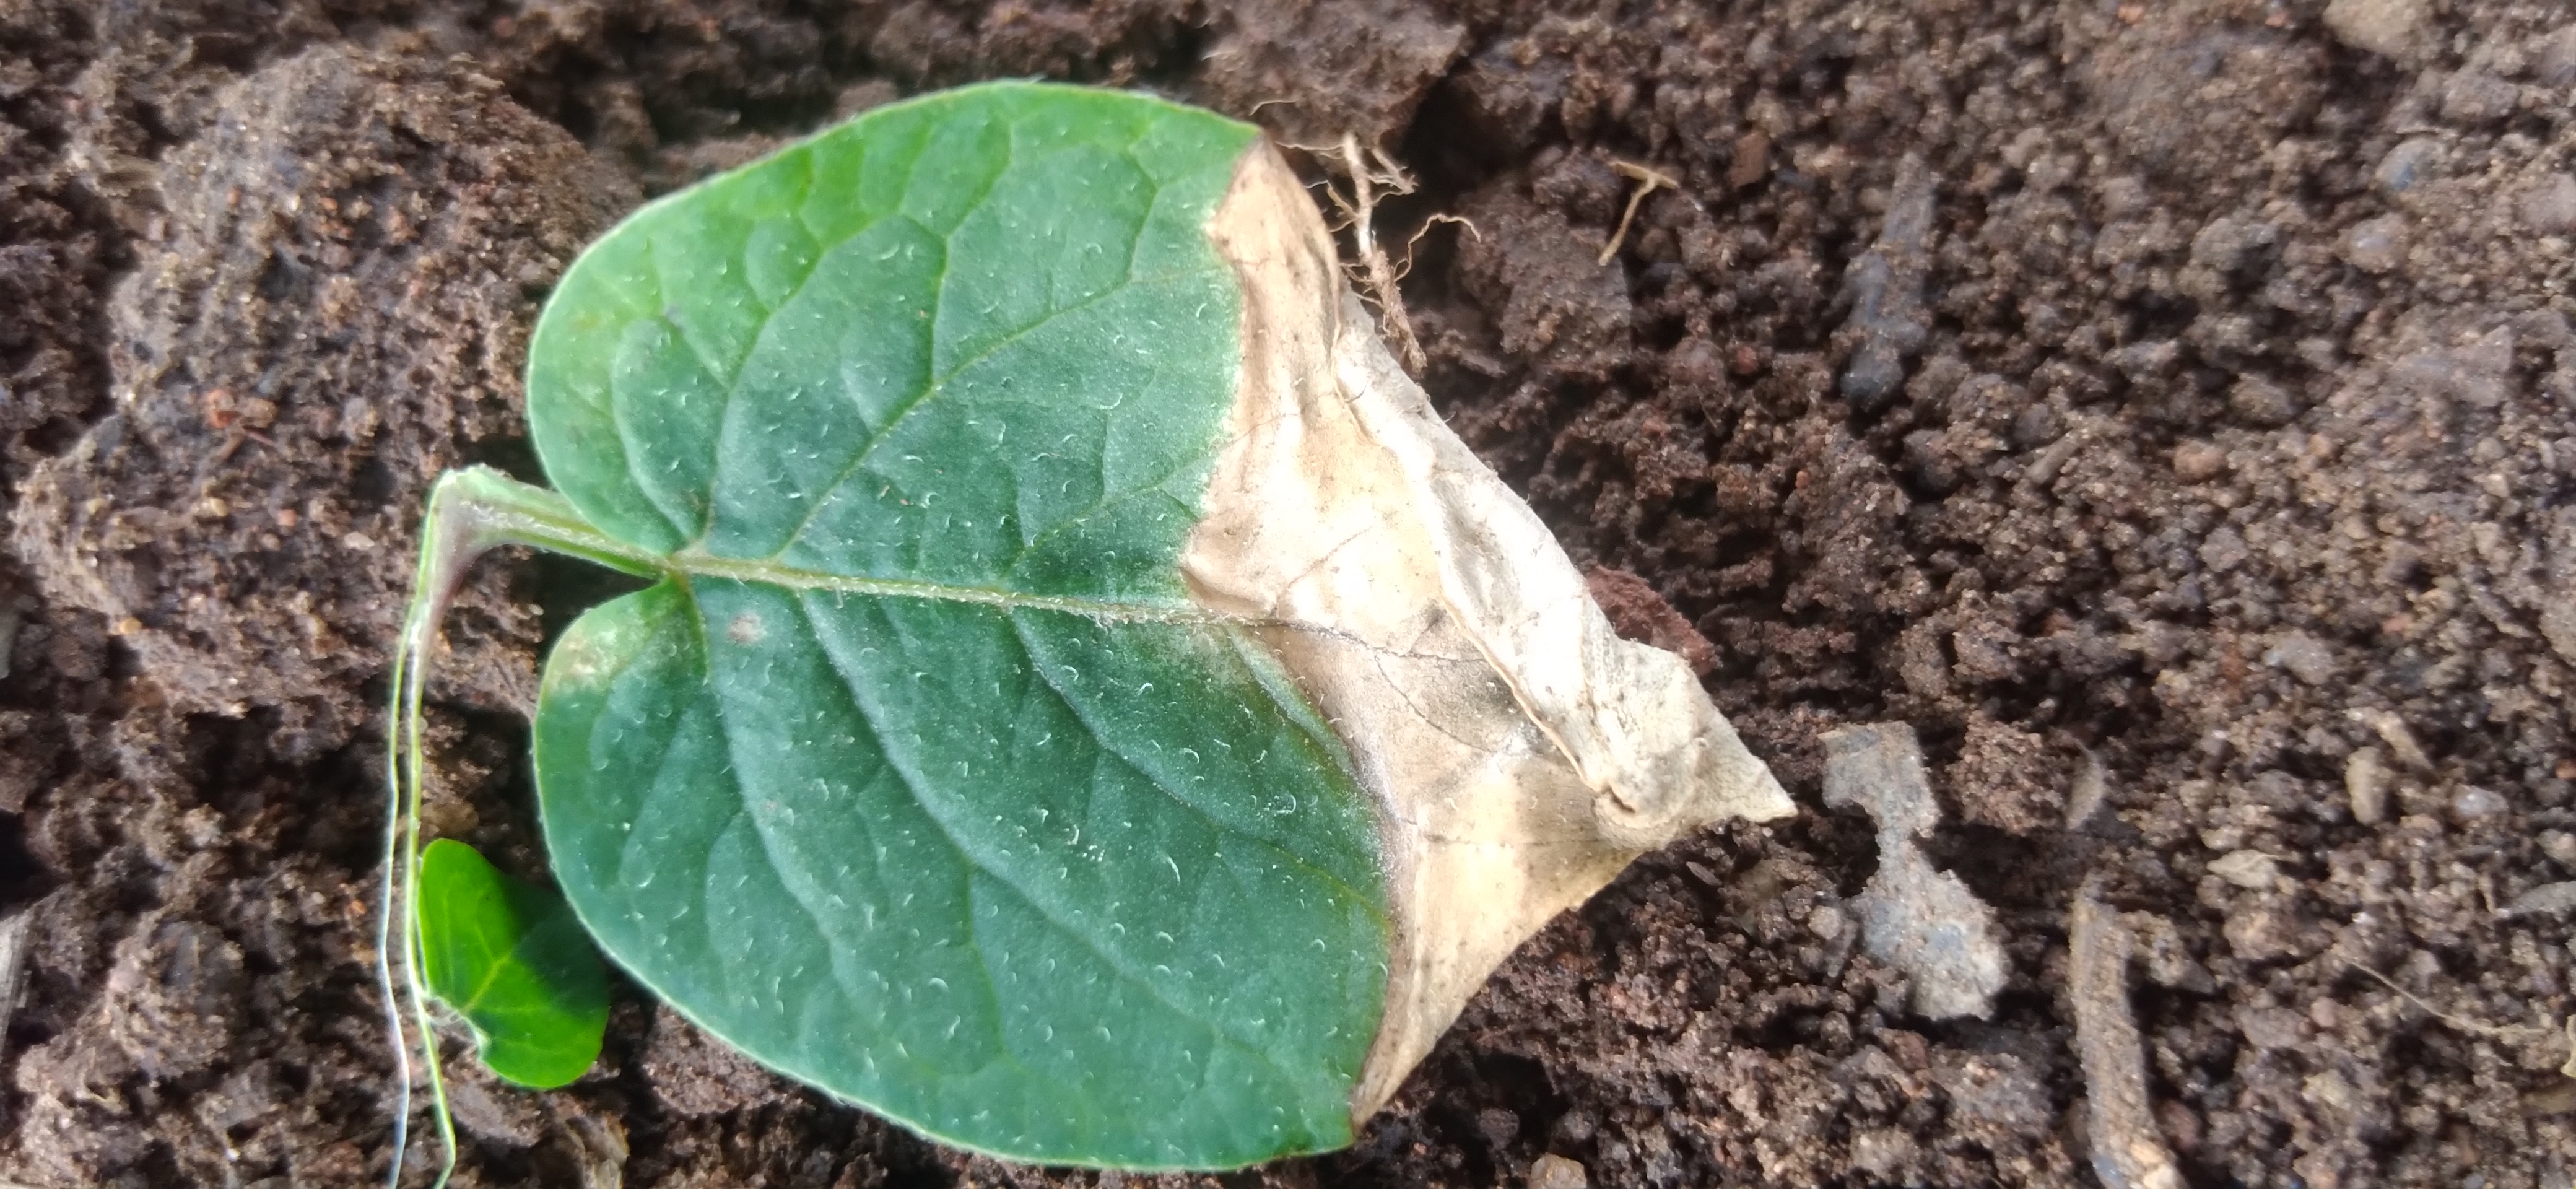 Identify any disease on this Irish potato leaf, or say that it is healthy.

early blight
